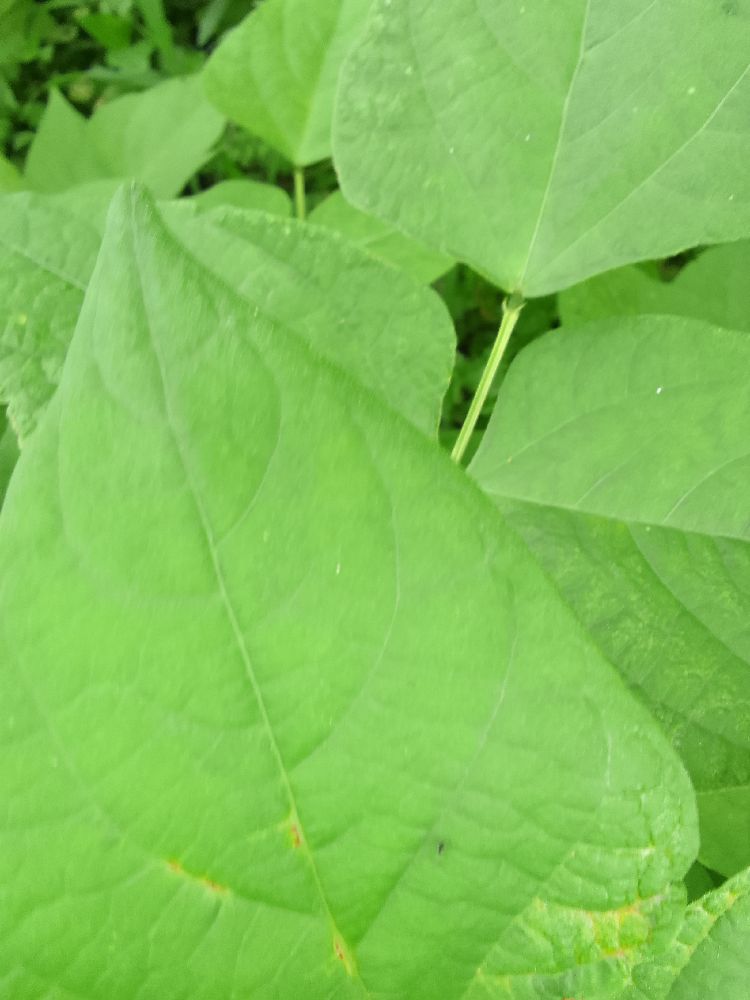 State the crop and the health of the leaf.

common bean, healthy
